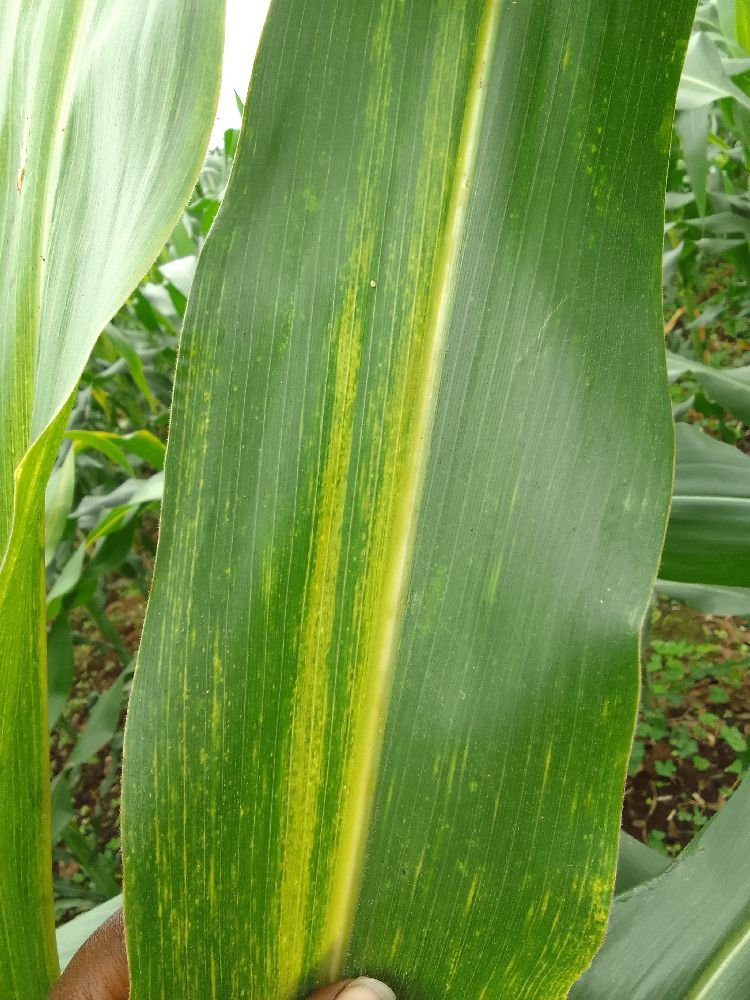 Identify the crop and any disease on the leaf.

maize, maize lethal necrosis
